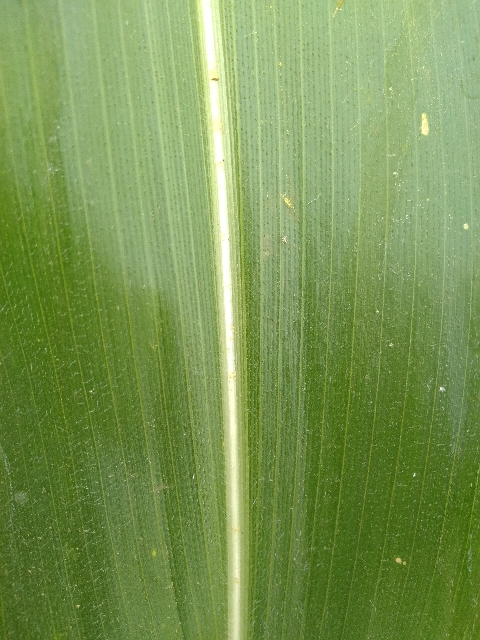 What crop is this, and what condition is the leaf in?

maize, healthy
